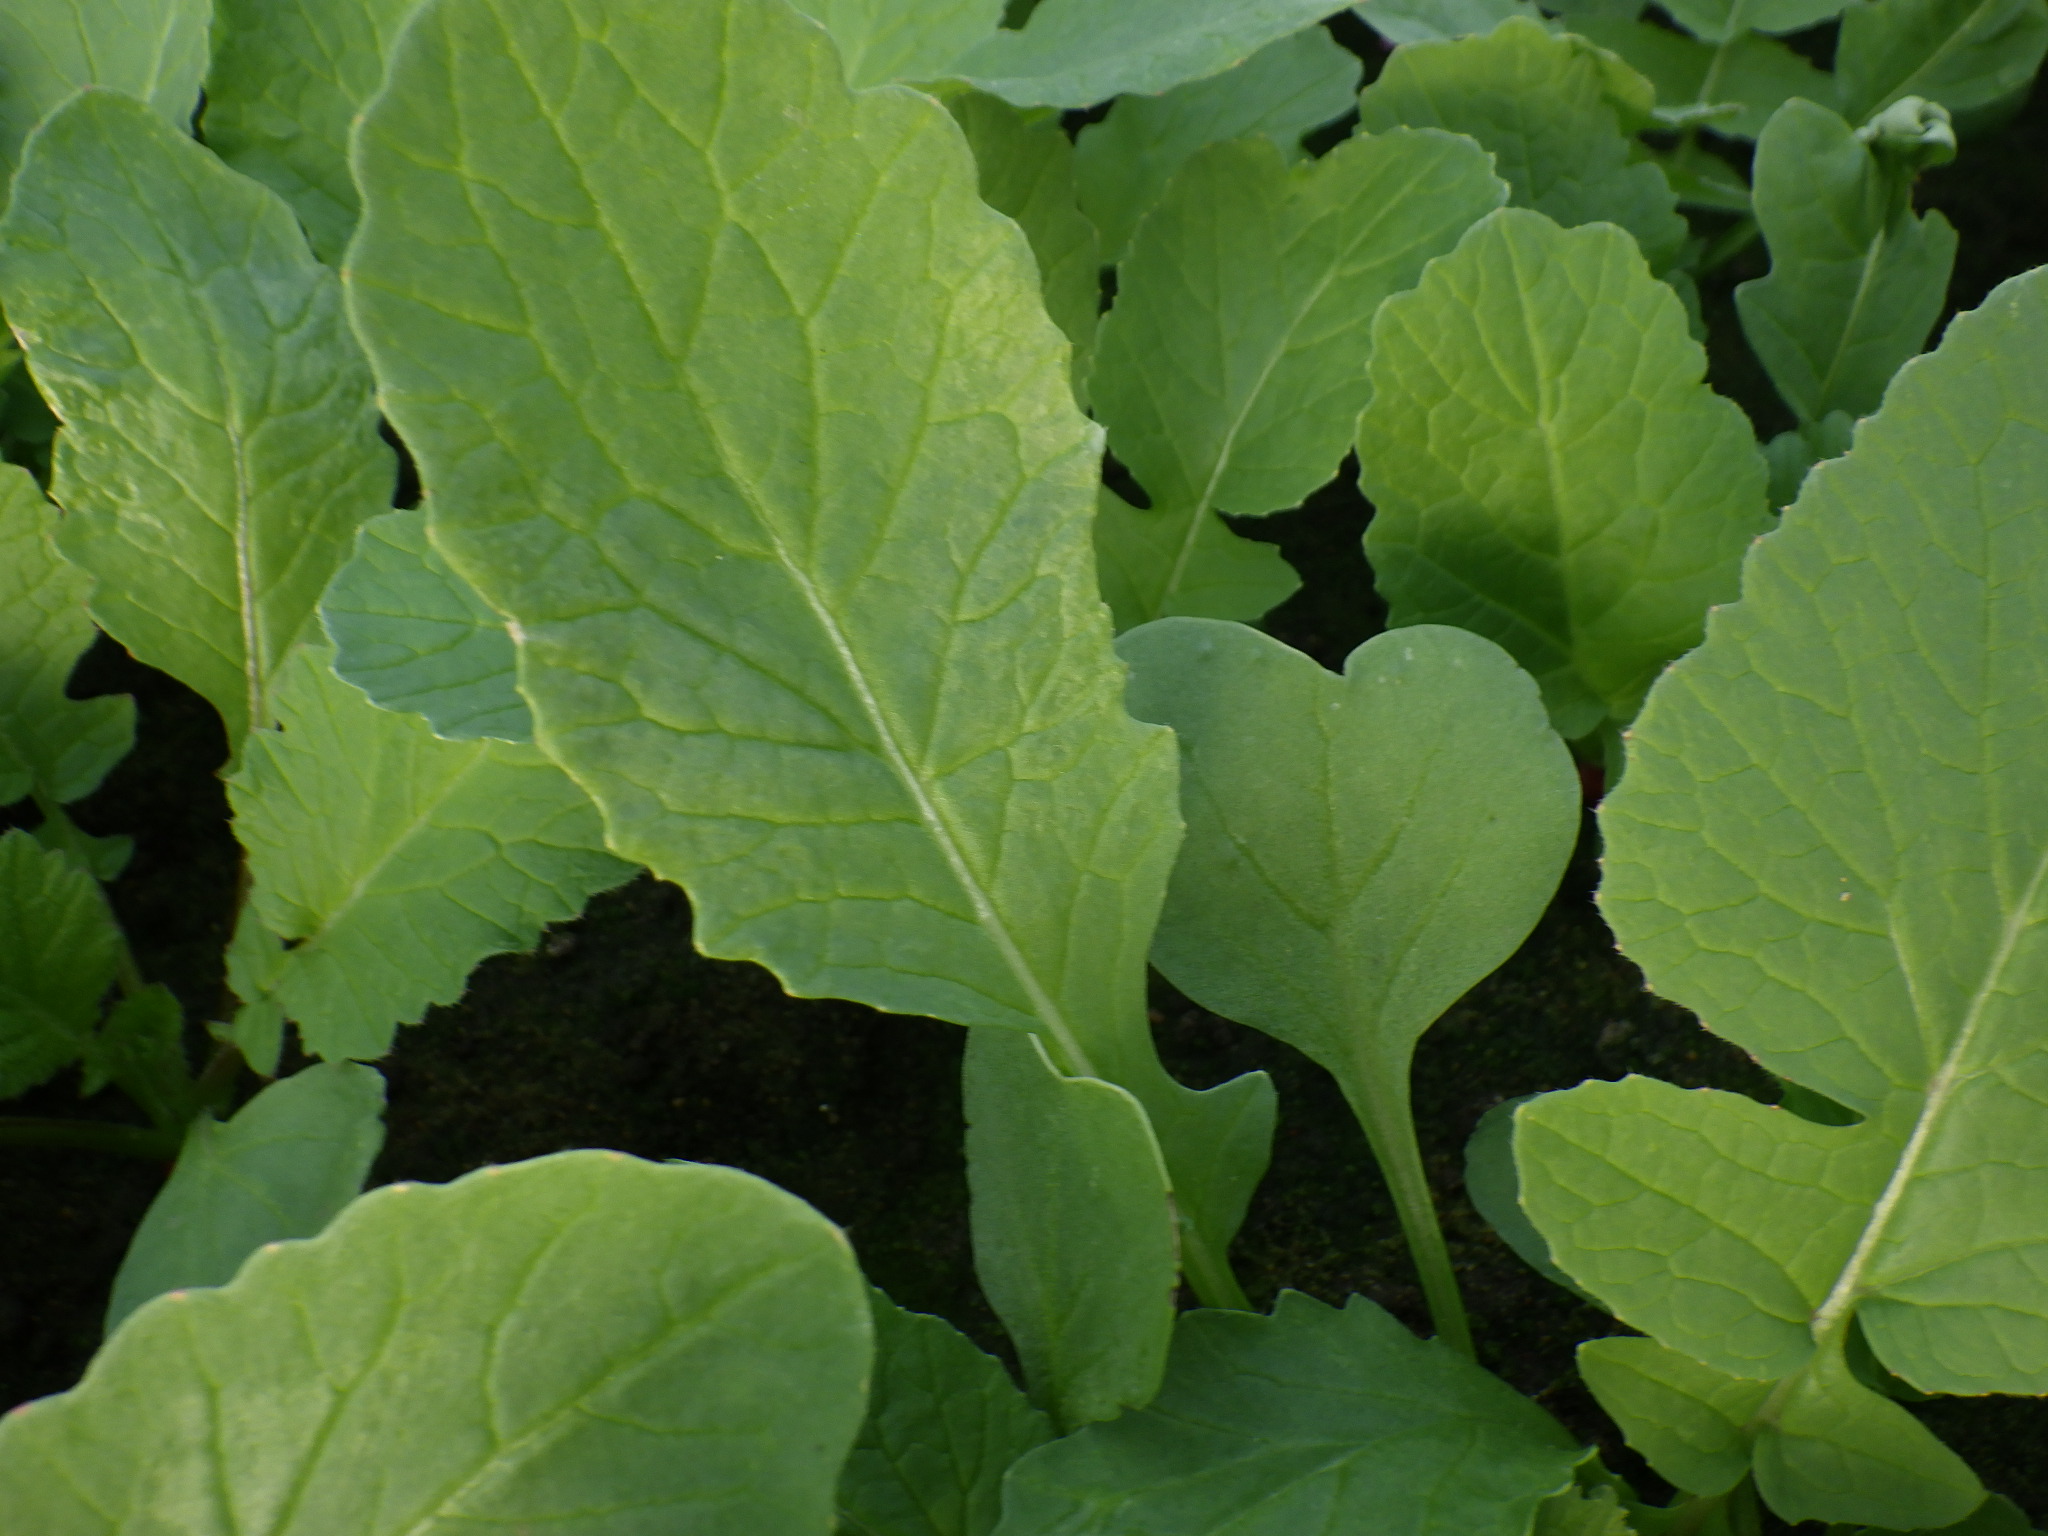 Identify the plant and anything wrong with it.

radish, healthy
